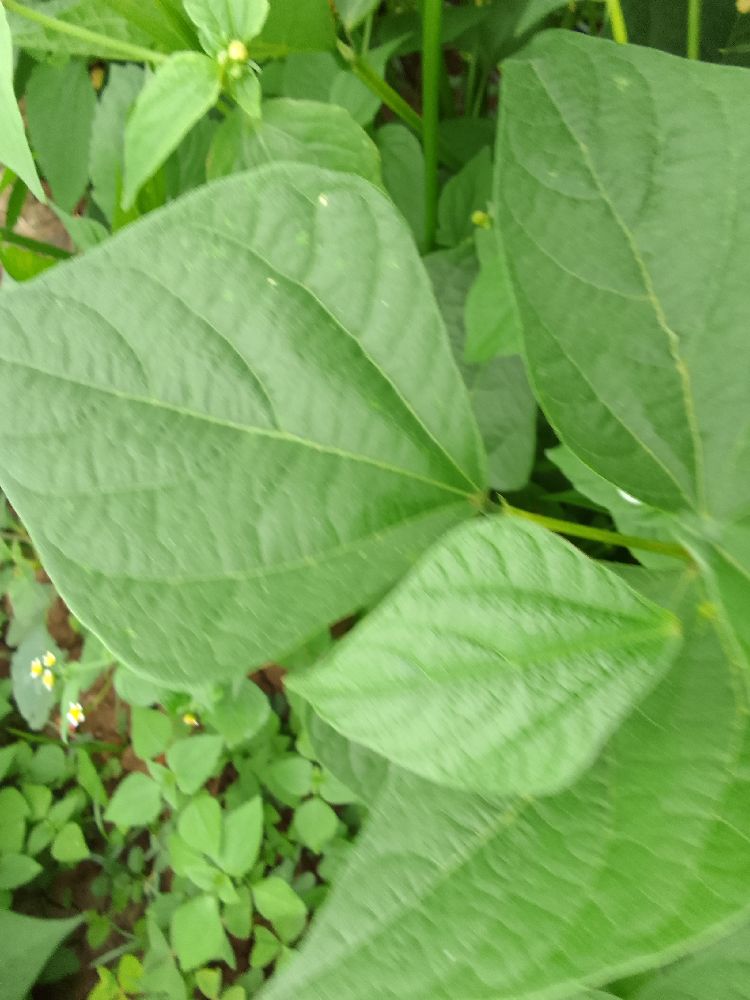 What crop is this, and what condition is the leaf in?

common bean, healthy
